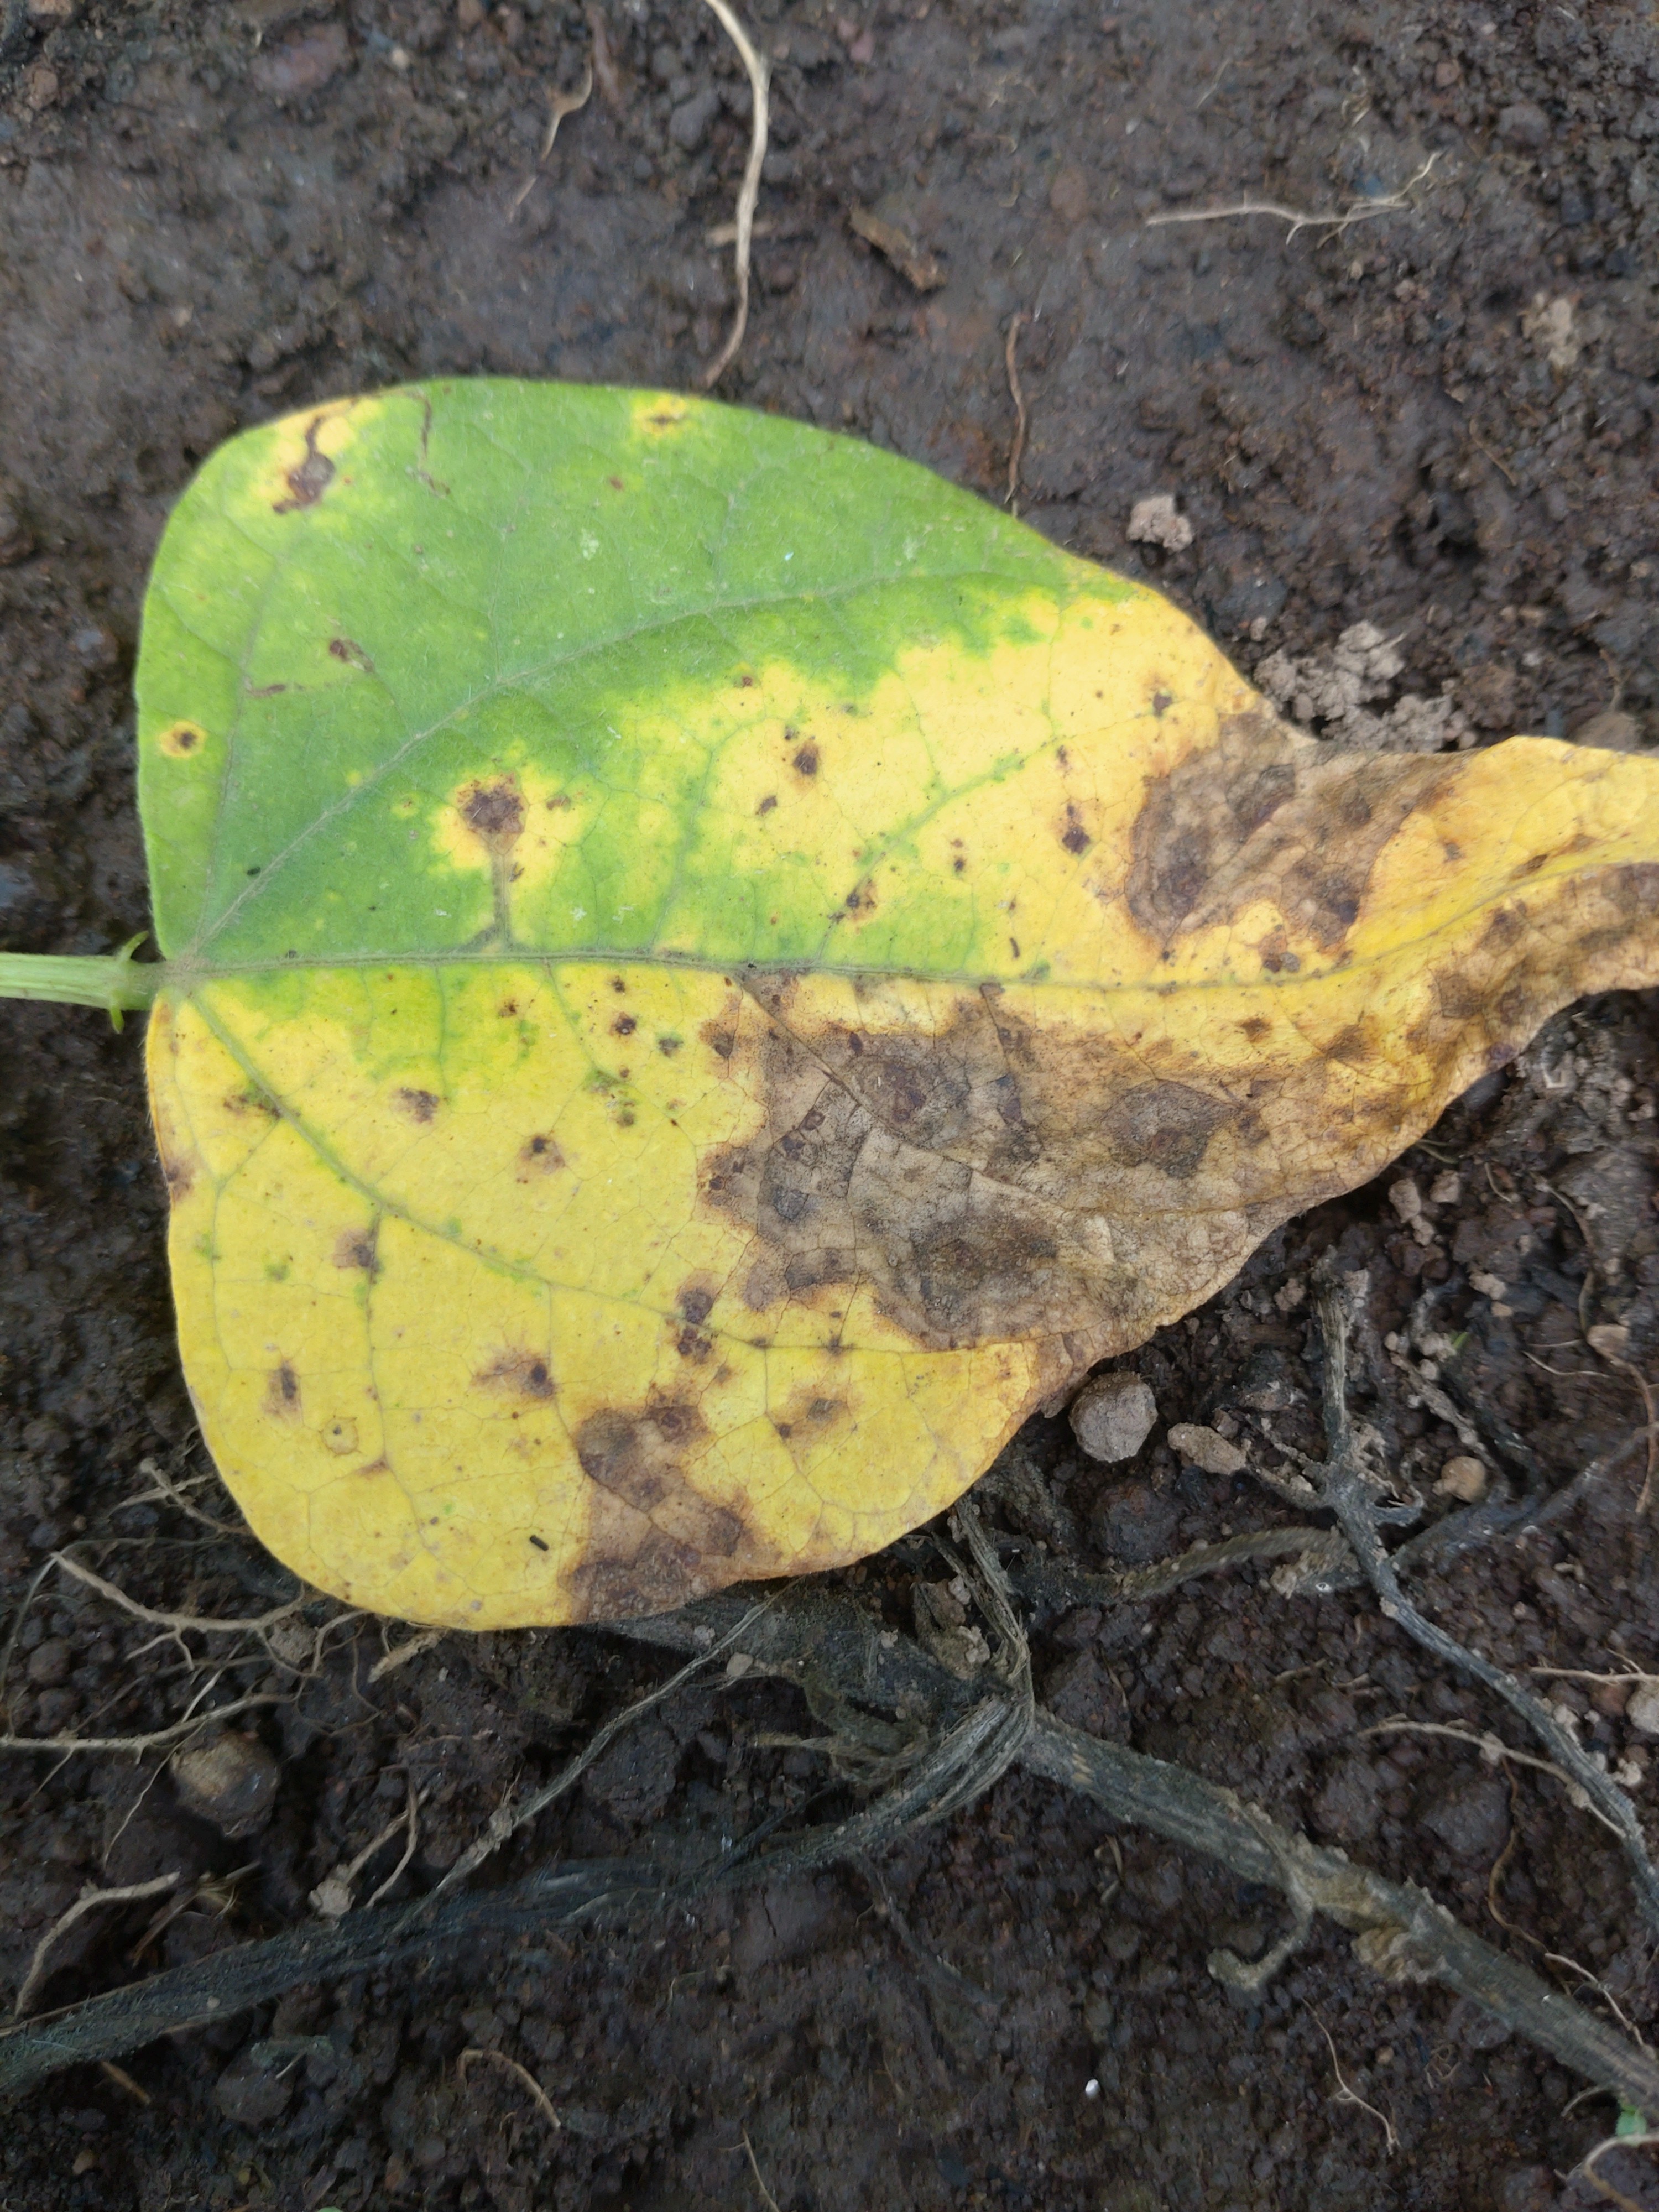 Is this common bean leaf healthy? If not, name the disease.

rust
